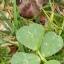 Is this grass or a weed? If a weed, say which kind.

unstructured weed
